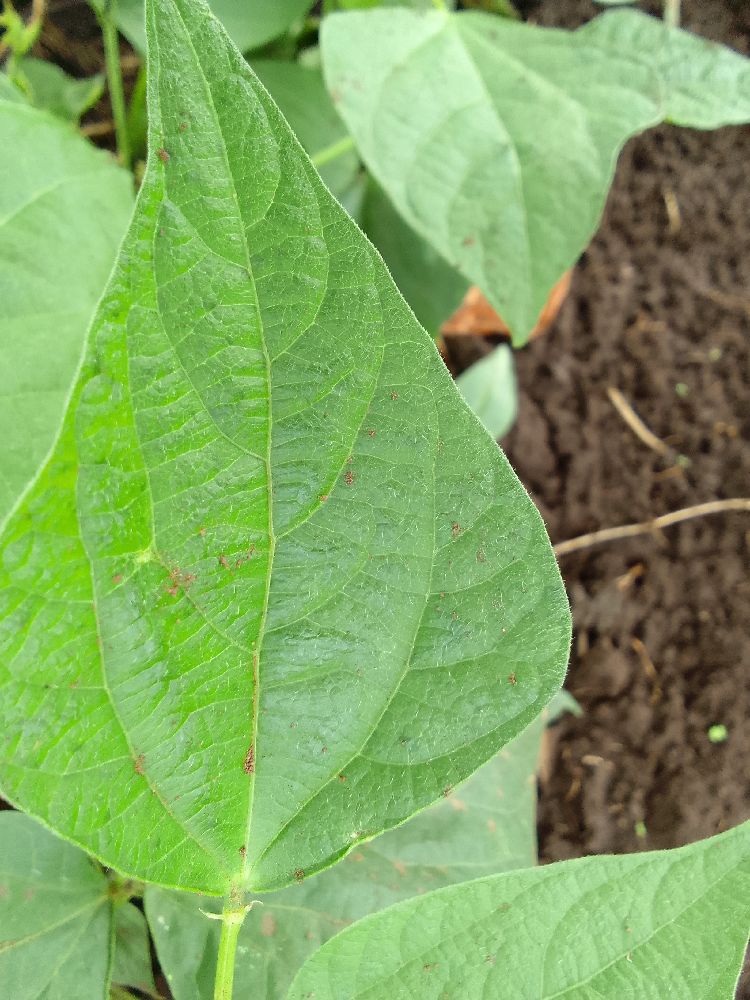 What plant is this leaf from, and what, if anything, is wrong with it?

common bean, healthy
